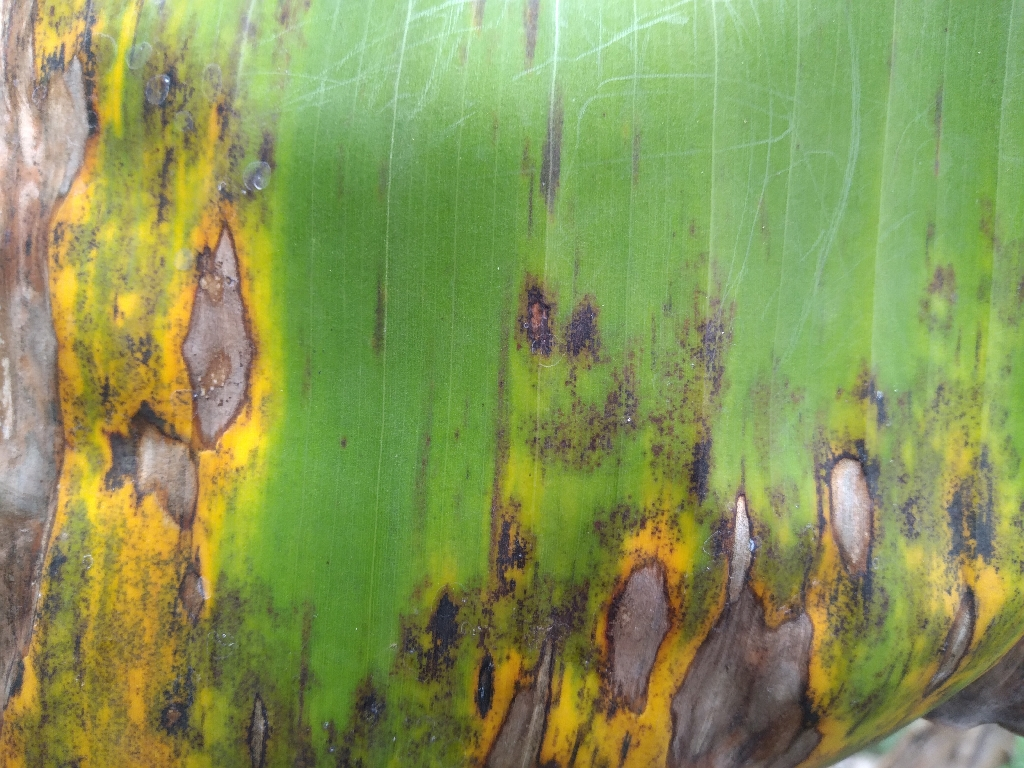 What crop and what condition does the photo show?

banana, black sigatoka
